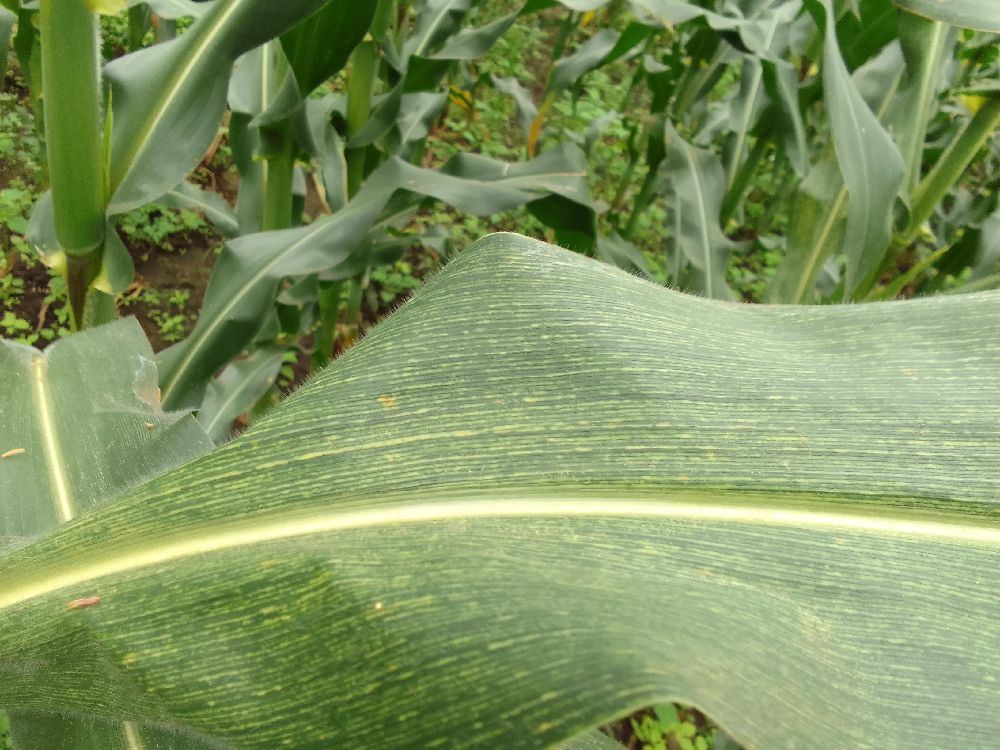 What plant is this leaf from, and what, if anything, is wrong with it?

maize, maize streak virus
